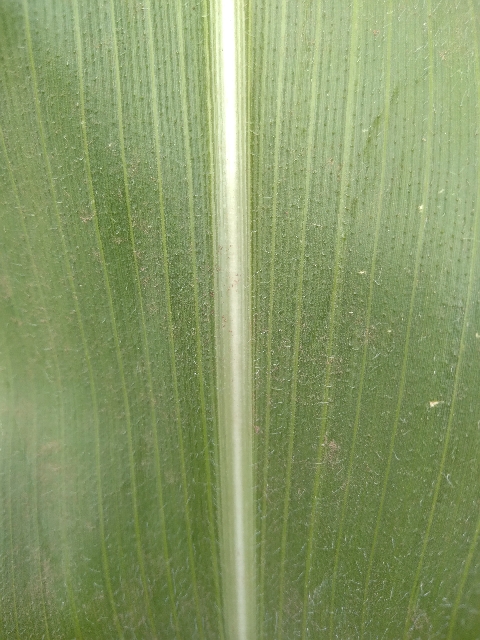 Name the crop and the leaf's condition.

maize, healthy
